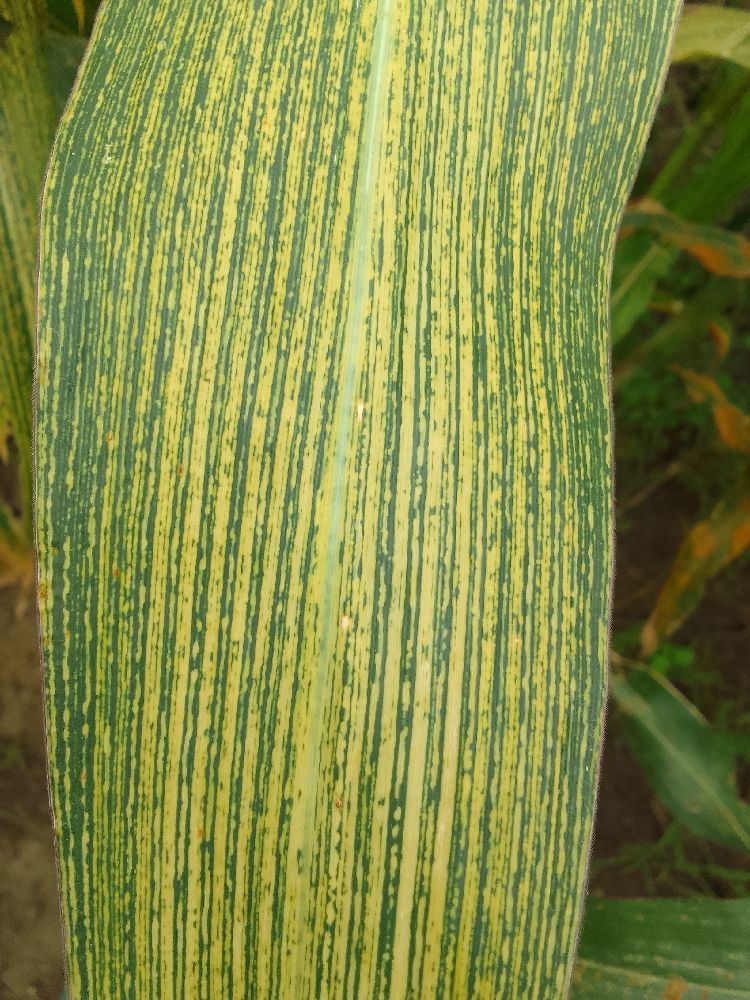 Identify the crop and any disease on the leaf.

maize, maize streak virus
